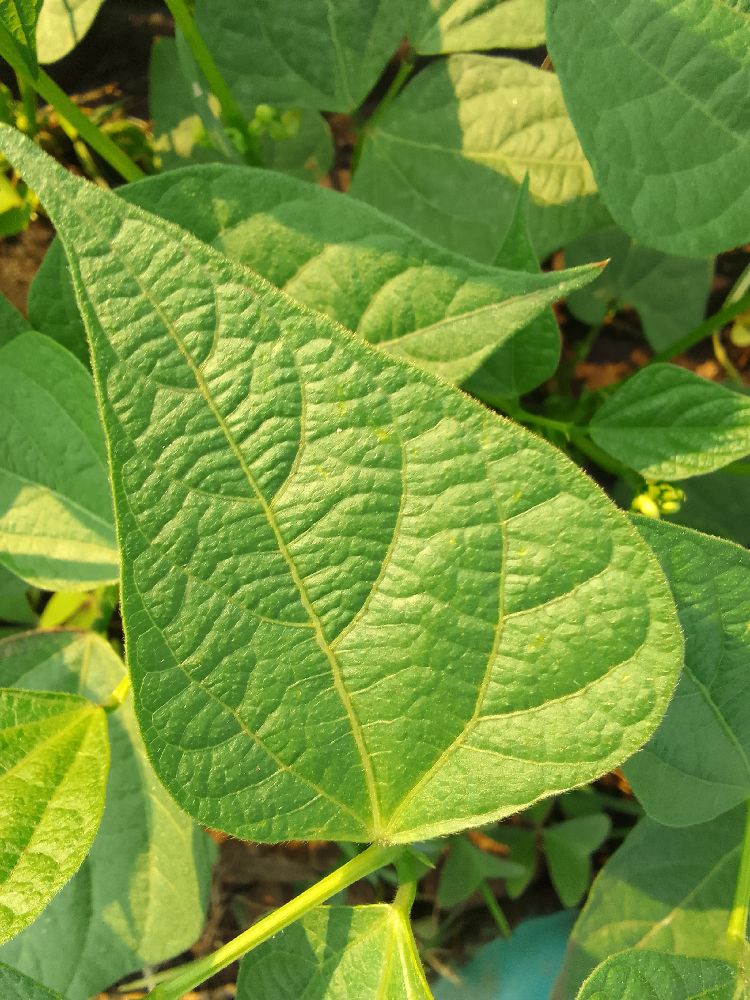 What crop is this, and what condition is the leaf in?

common bean, healthy
